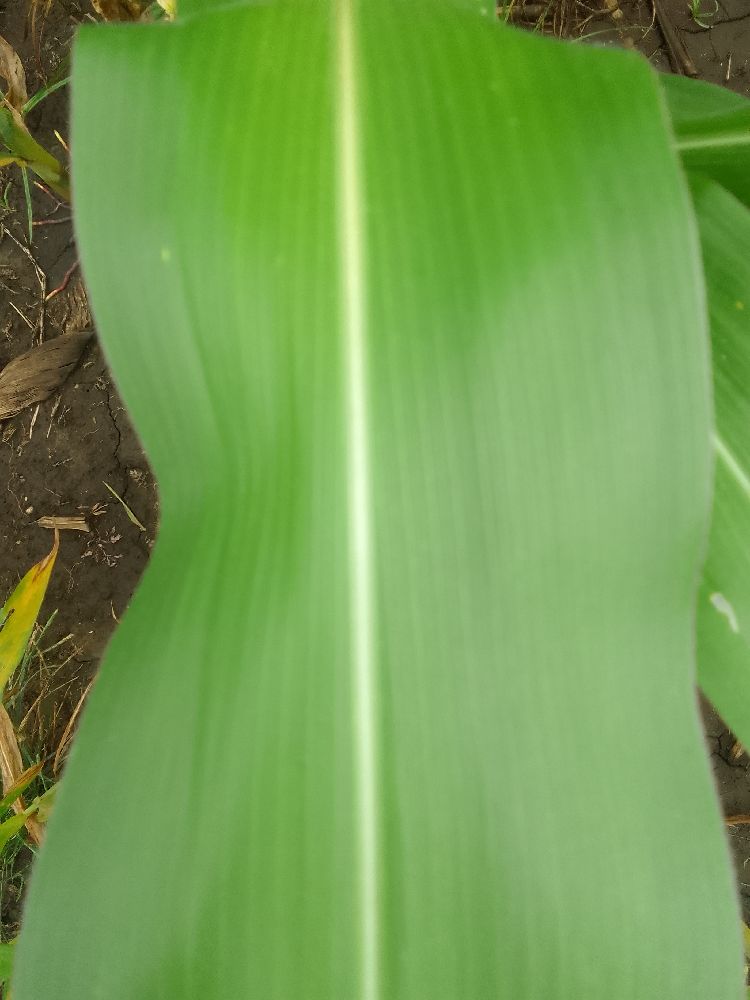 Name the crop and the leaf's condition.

maize, healthy
